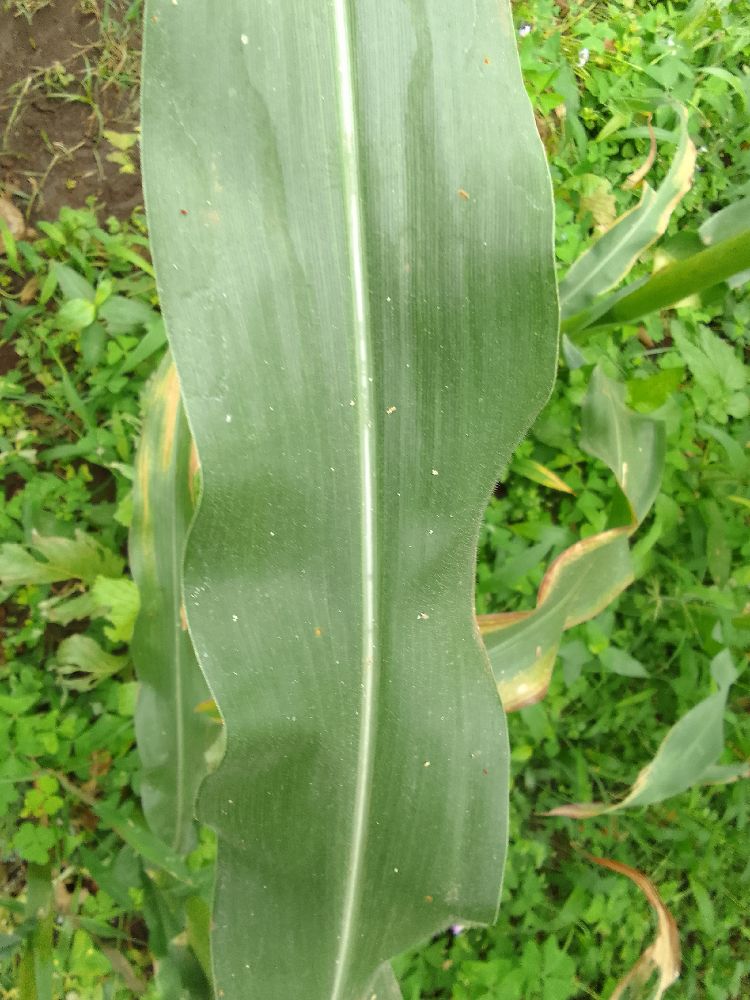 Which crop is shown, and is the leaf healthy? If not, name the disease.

maize, healthy
